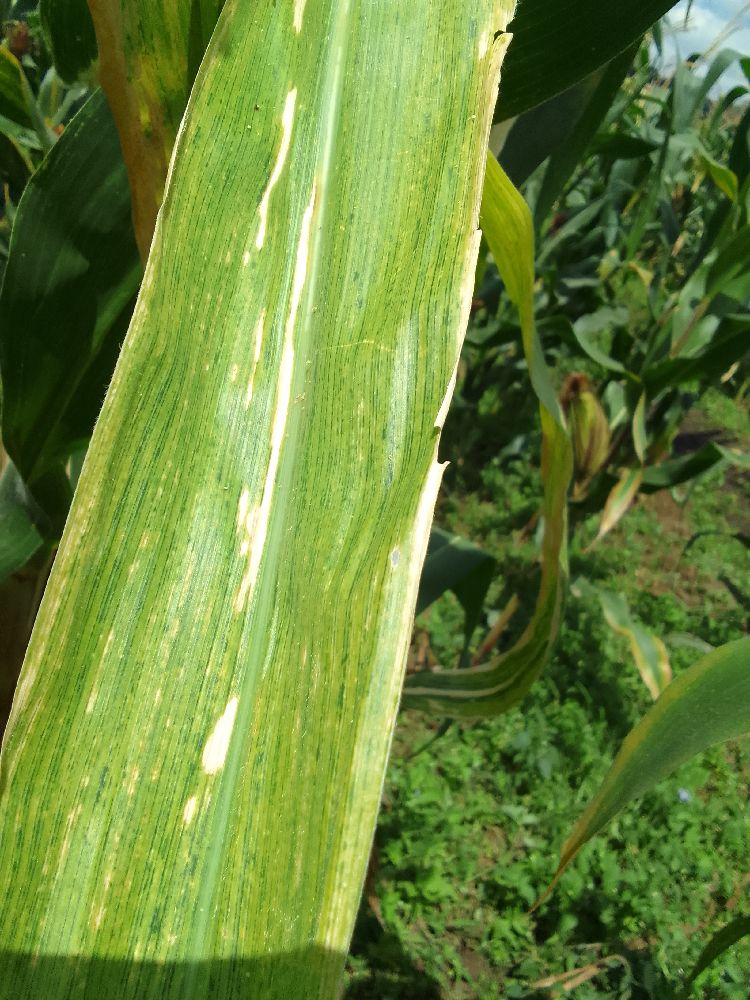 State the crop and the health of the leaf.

maize, maize lethal necrosis
